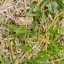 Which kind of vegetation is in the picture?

grass
